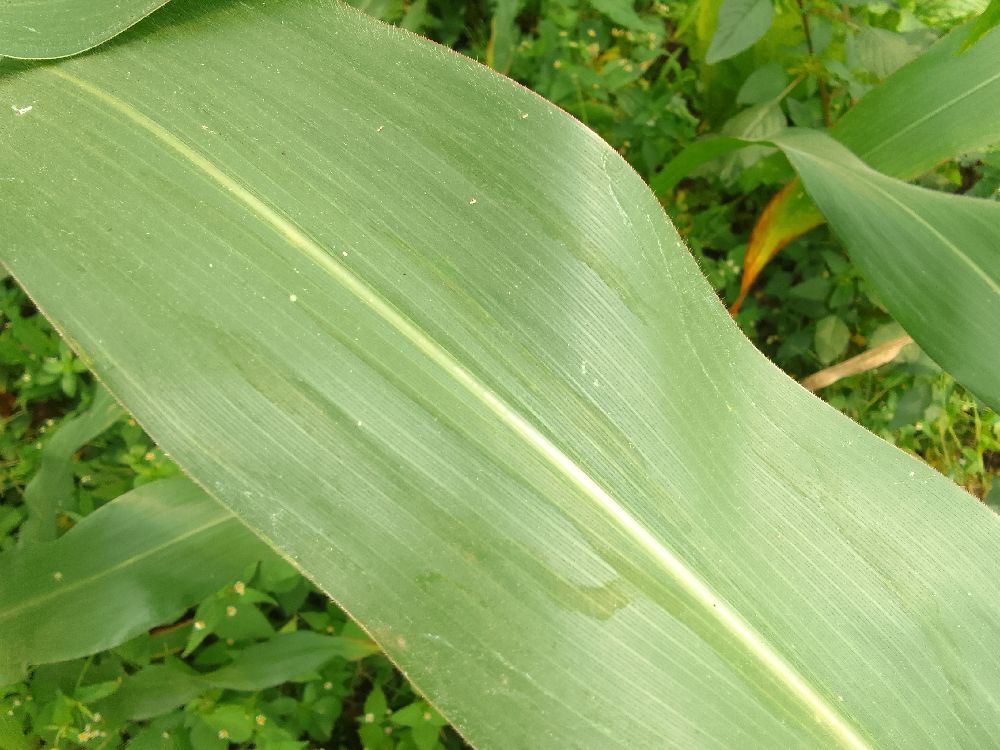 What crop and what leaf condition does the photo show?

maize, healthy
